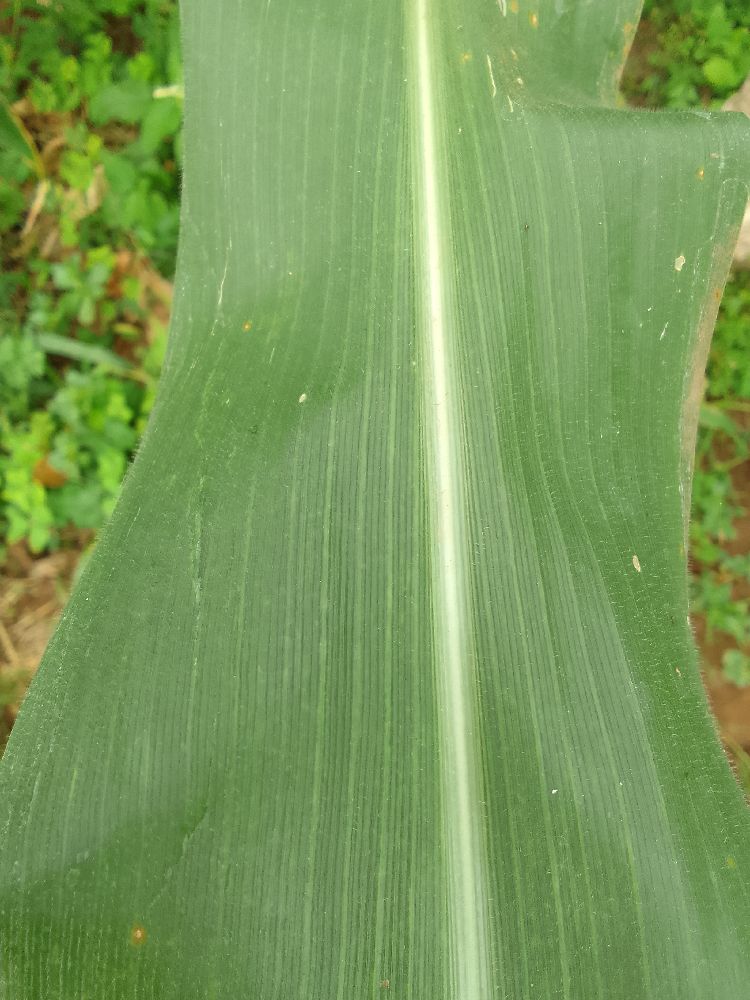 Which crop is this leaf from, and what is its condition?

maize, healthy
